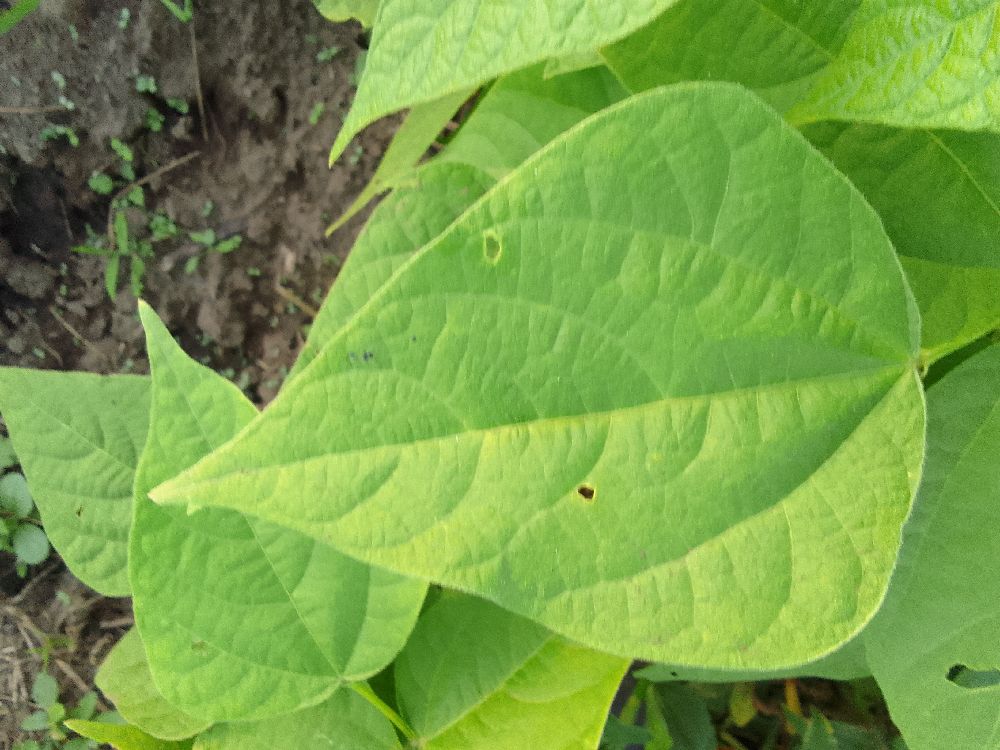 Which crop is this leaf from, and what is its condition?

common bean, healthy
